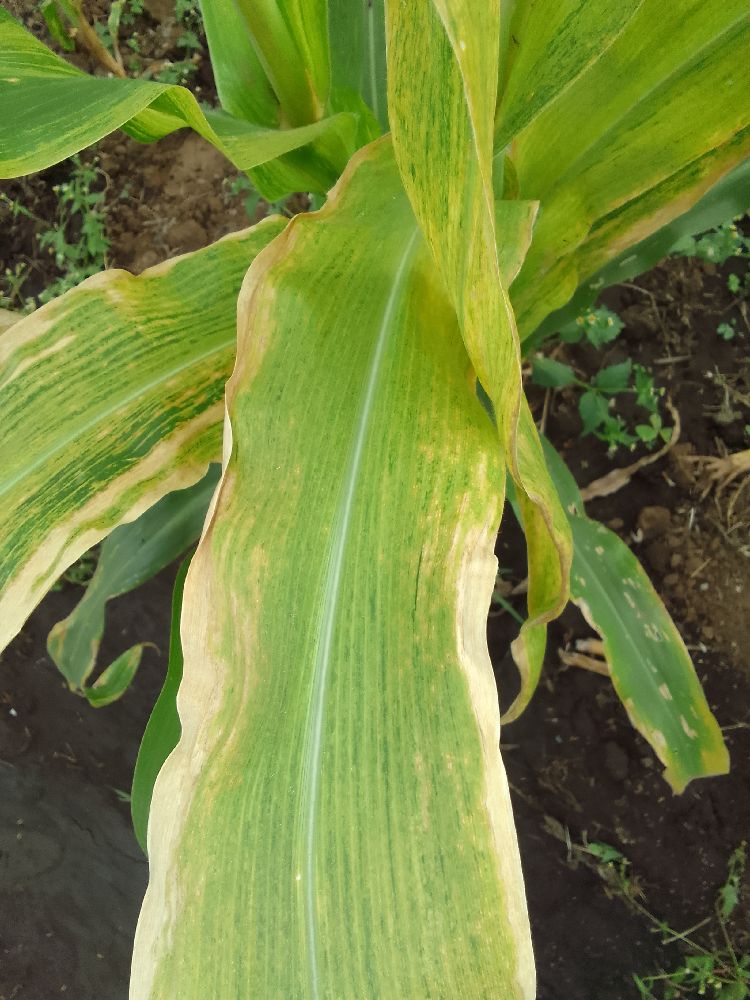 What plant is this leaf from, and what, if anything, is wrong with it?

maize, maize lethal necrosis
